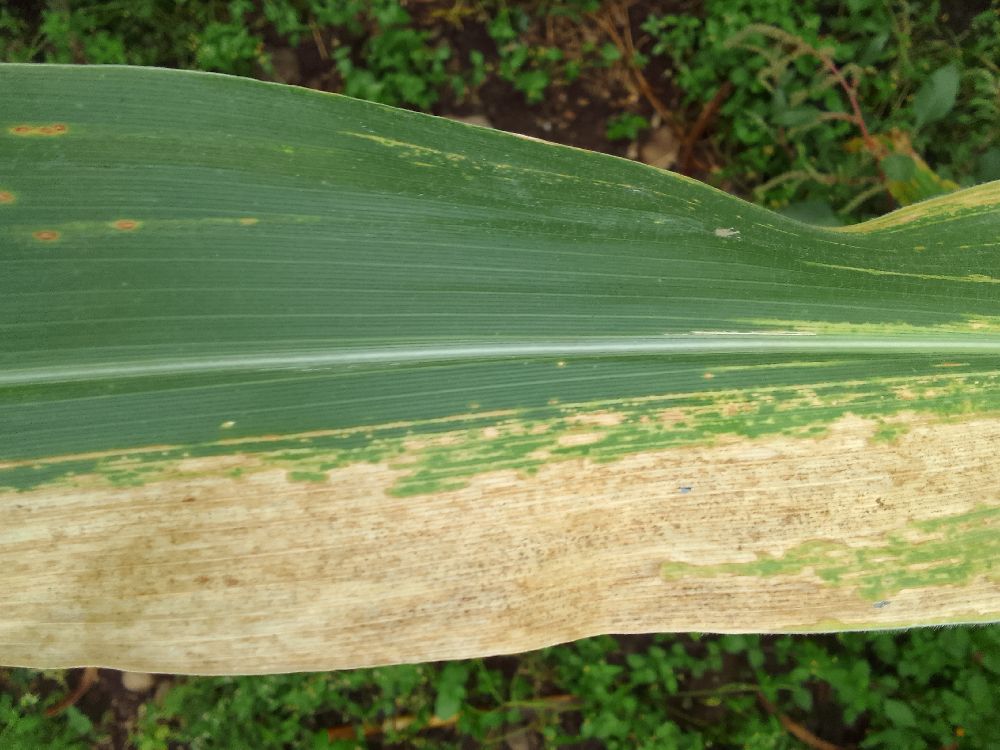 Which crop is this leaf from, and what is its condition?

maize, maize lethal necrosis
